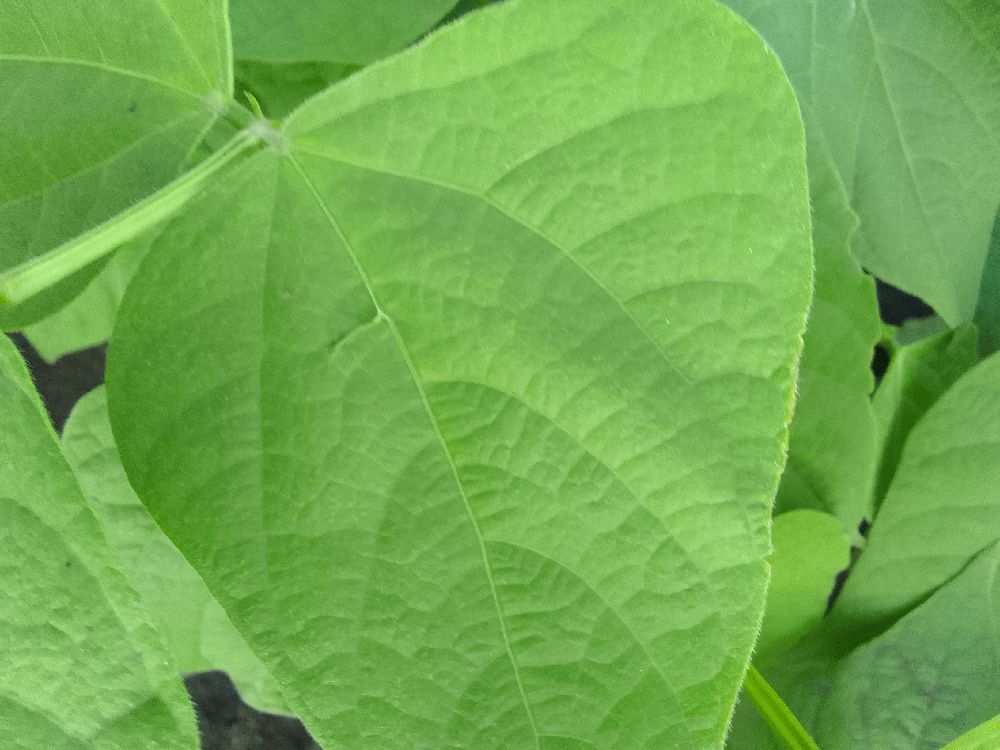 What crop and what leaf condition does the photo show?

common bean, healthy
